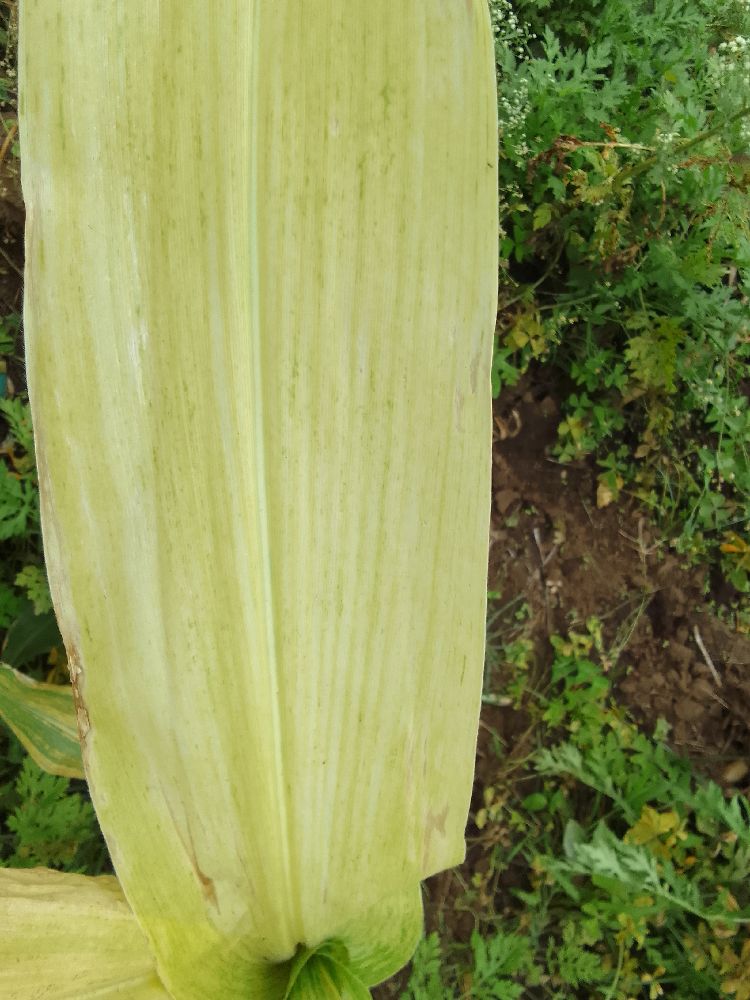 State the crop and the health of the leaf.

maize, maize lethal necrosis
